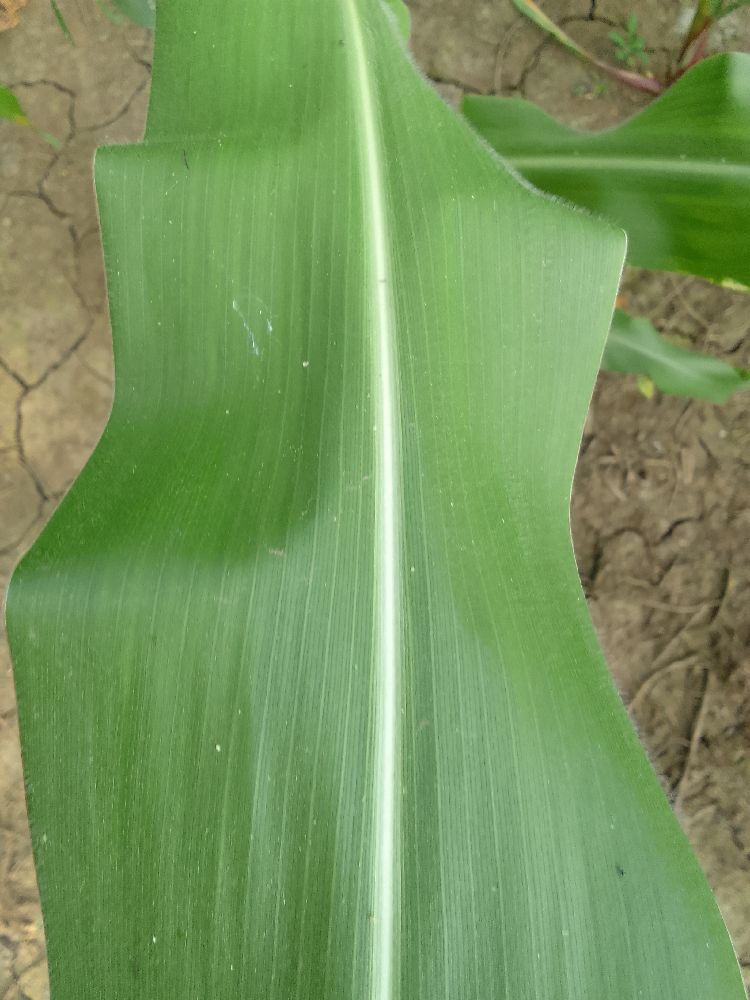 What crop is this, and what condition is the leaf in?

maize, healthy
